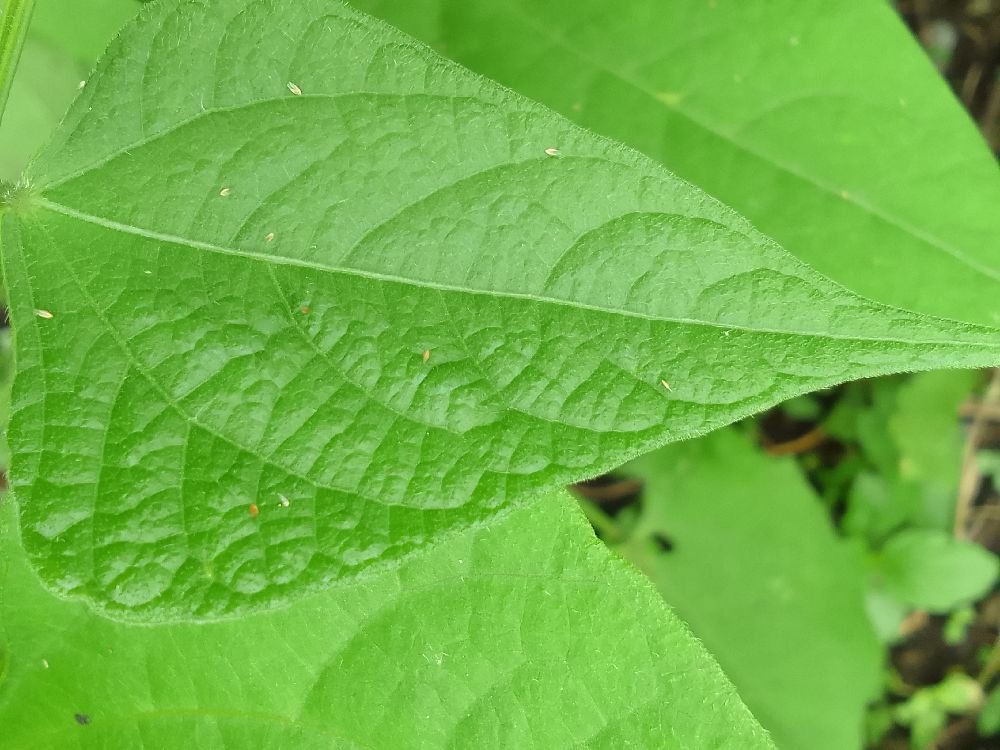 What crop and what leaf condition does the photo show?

common bean, healthy
